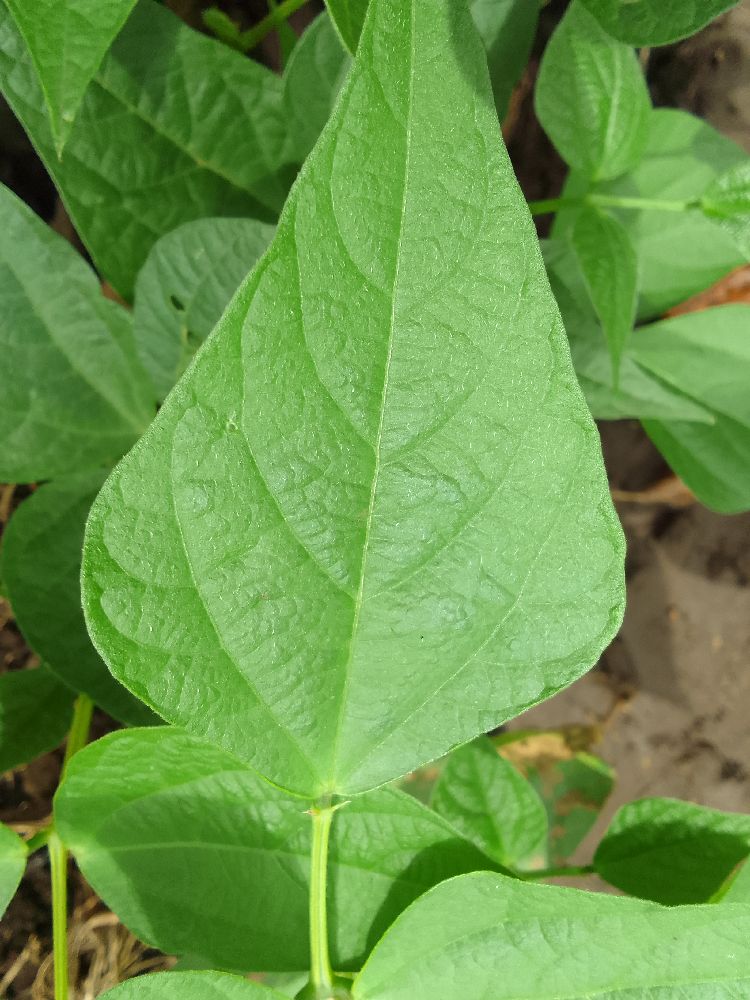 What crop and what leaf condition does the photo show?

common bean, healthy
